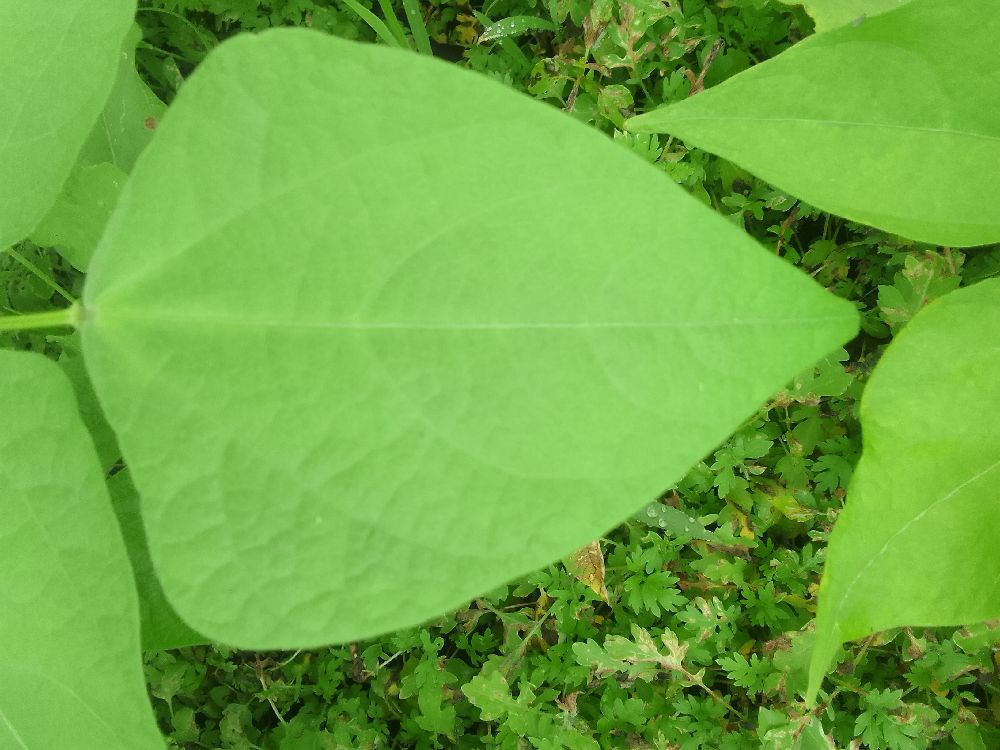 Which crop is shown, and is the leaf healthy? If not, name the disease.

common bean, healthy
